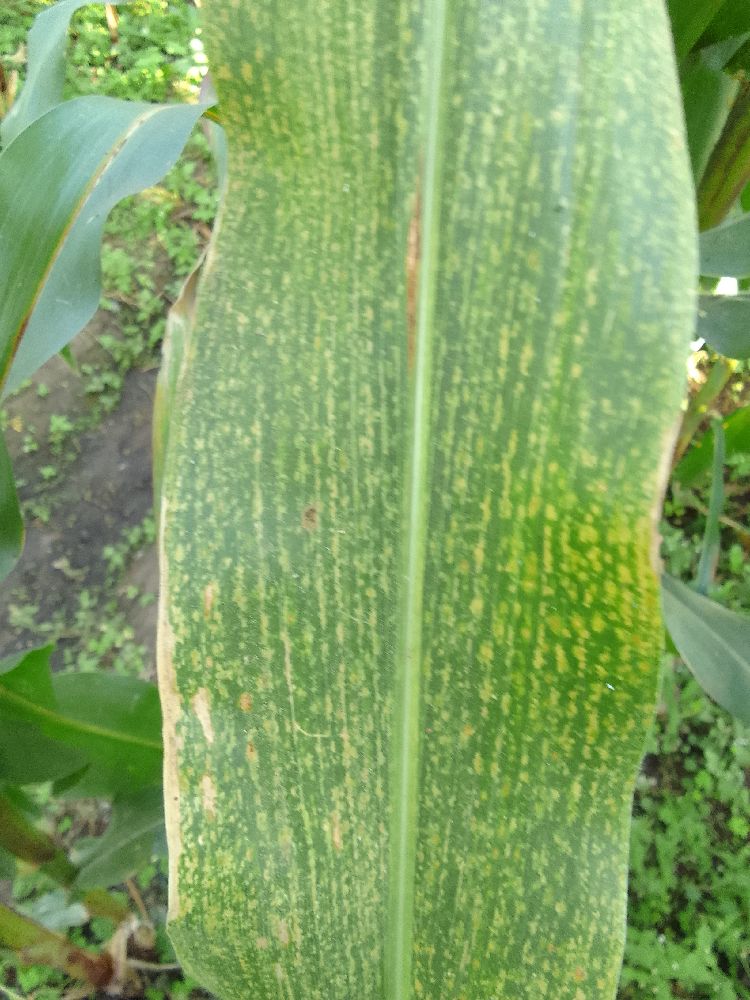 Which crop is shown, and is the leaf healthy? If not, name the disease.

maize, maize lethal necrosis
